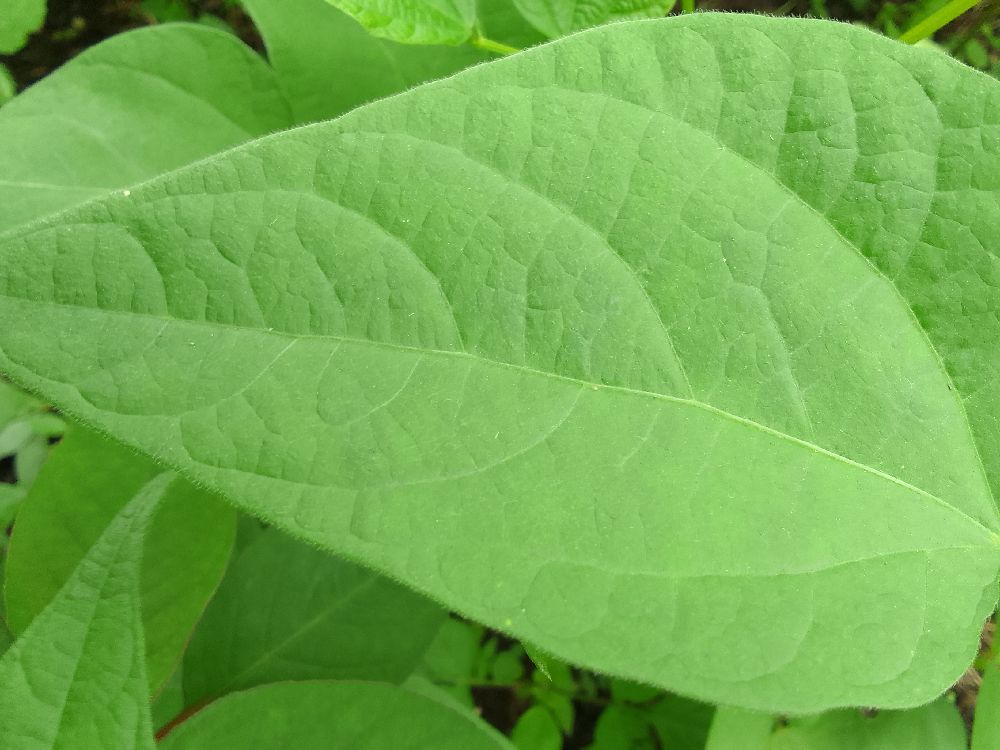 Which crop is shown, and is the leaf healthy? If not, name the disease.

common bean, healthy
